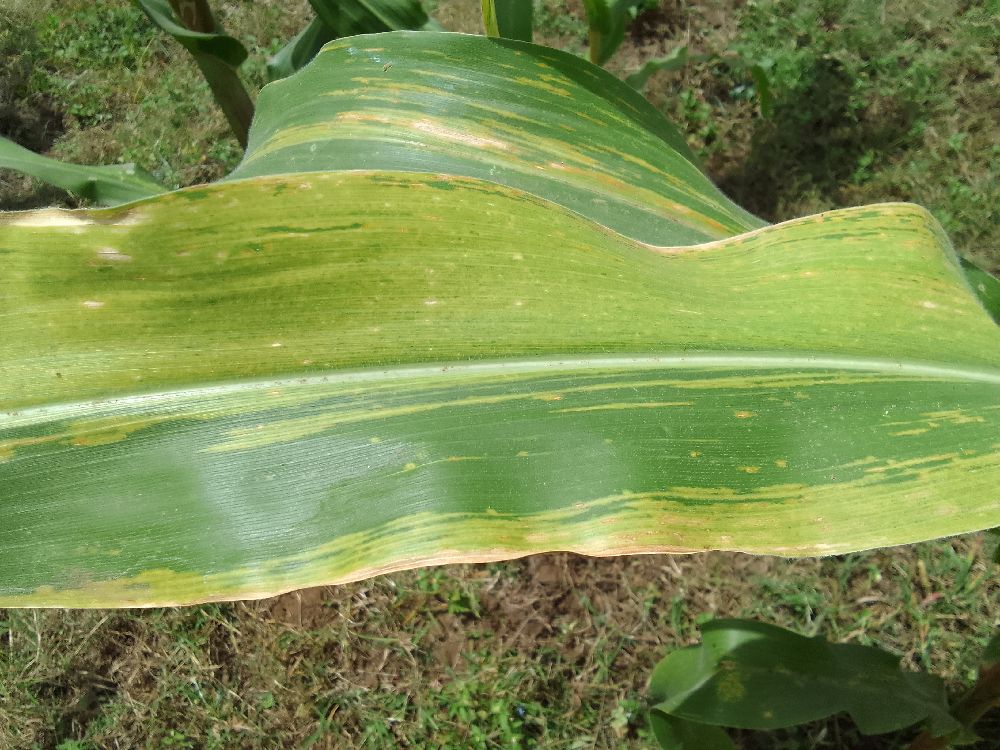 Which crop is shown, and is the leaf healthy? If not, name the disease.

maize, maize lethal necrosis
